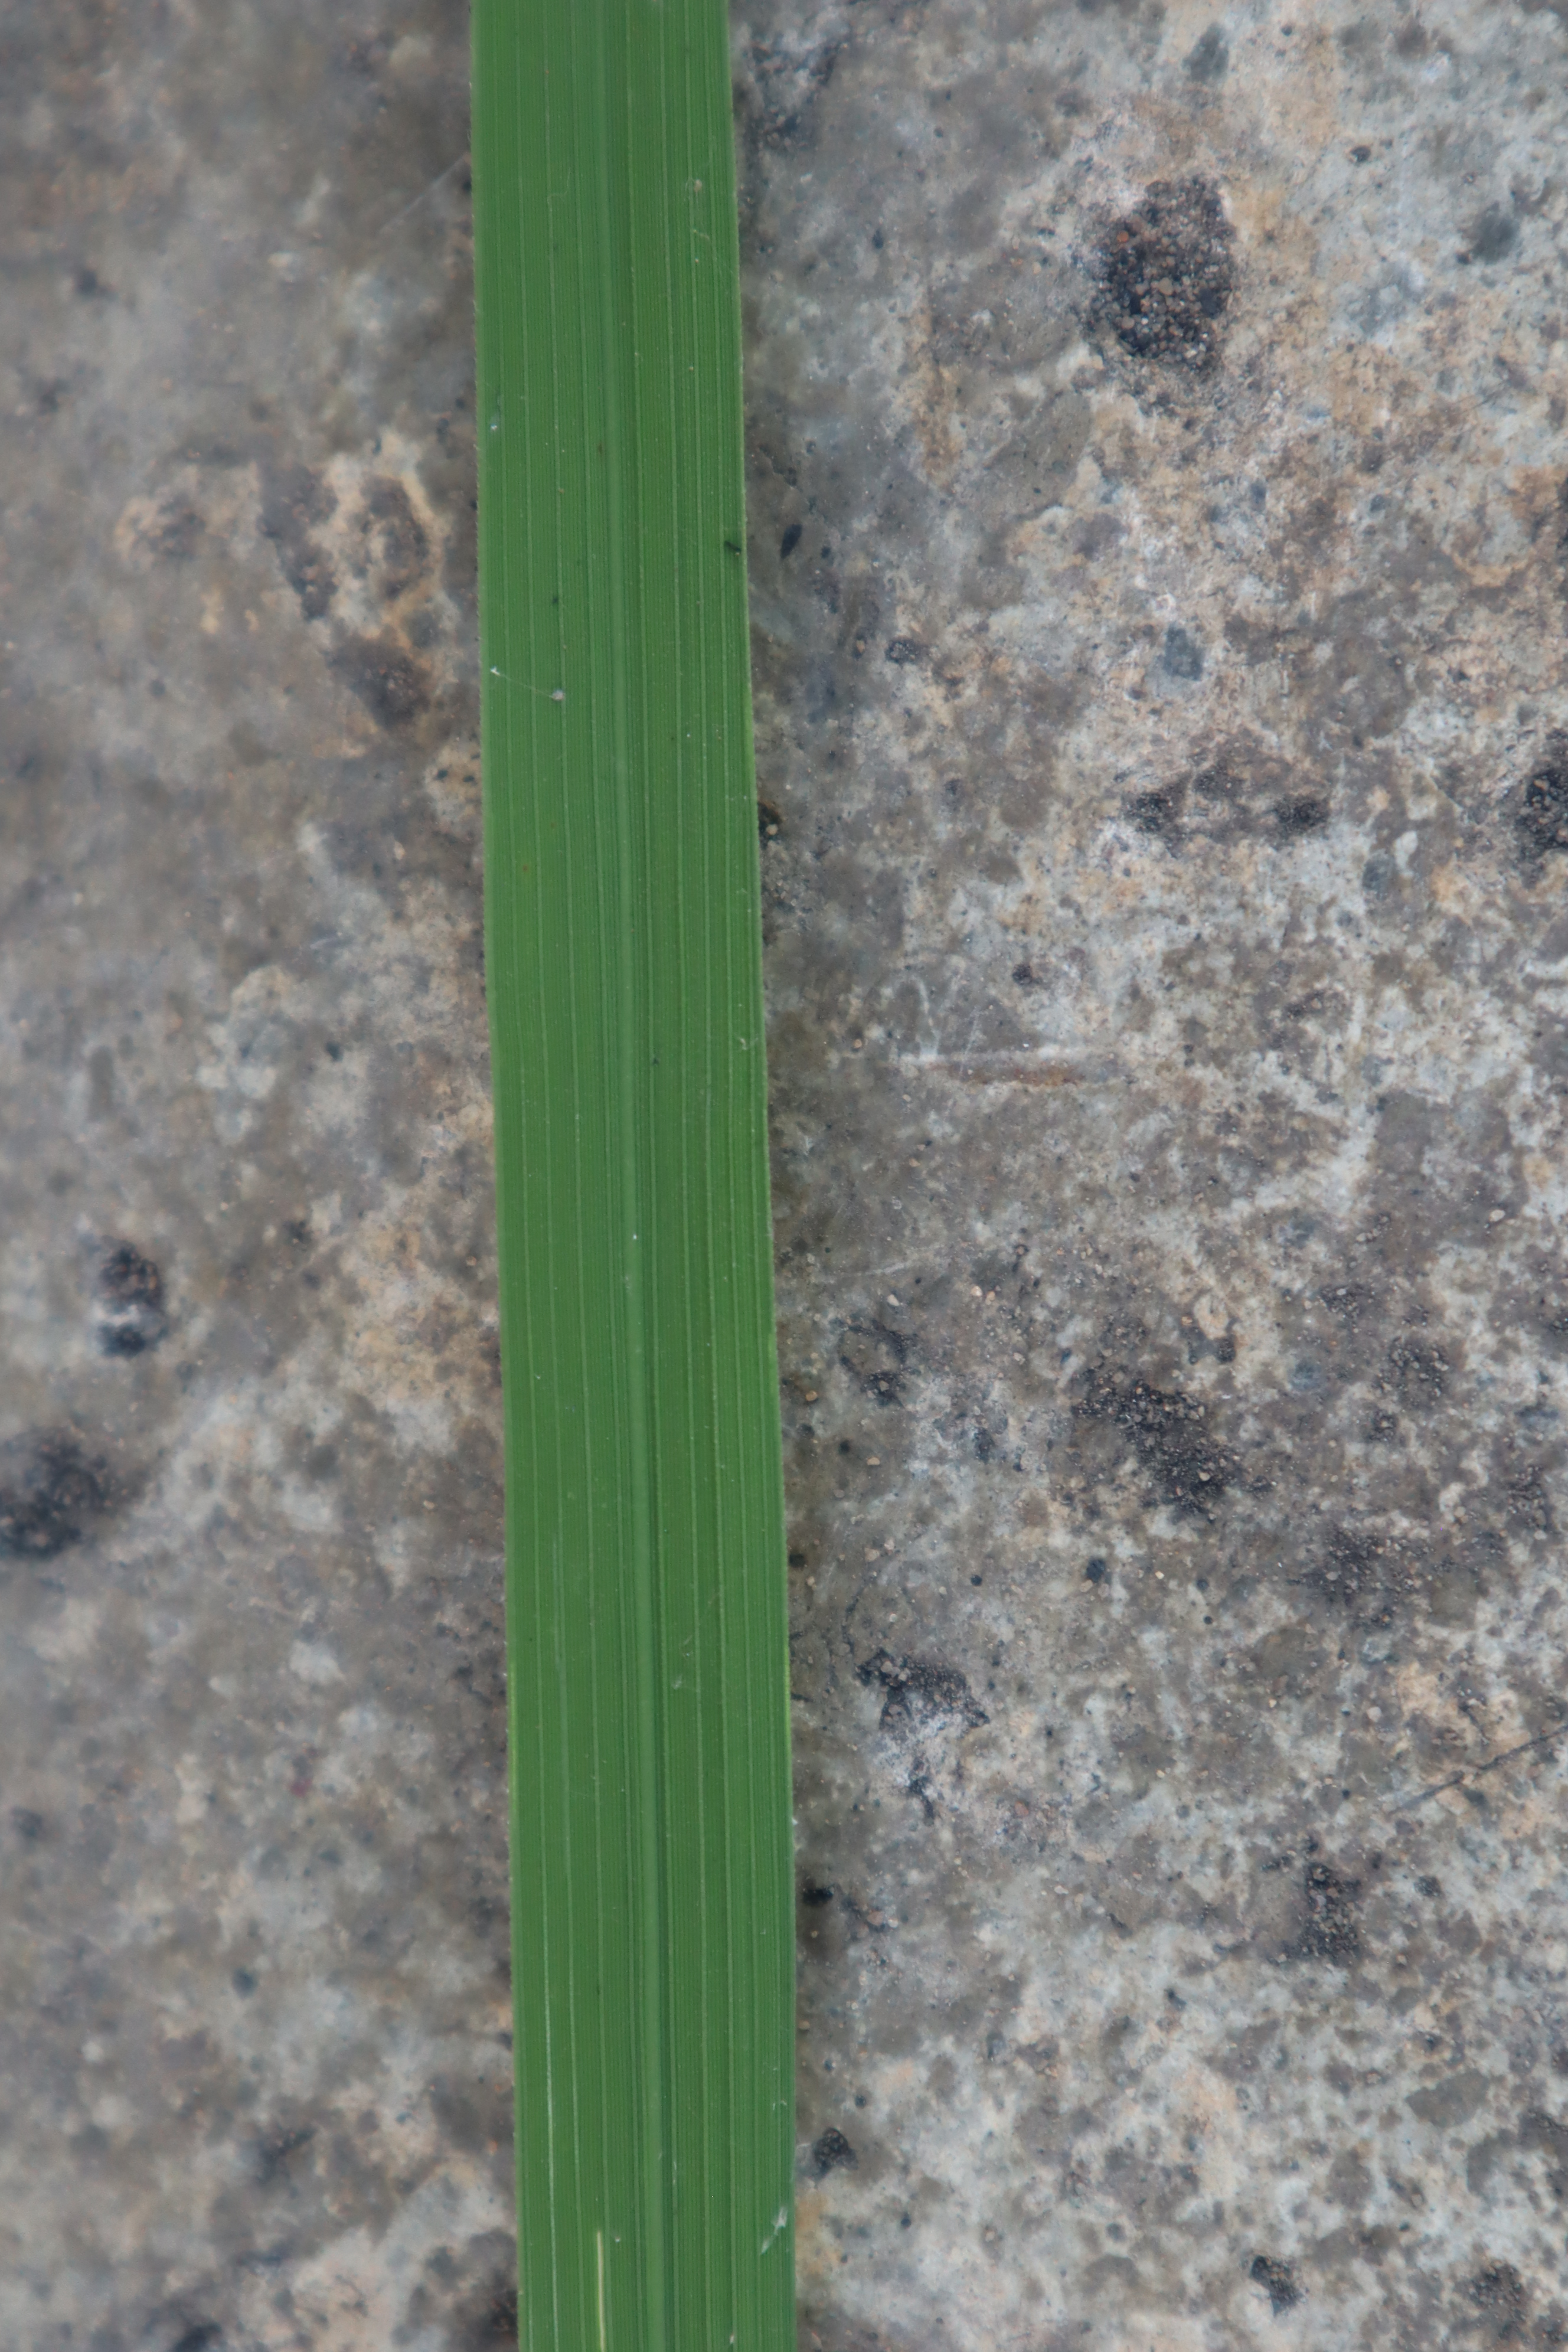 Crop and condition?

rice, healthy leaves
